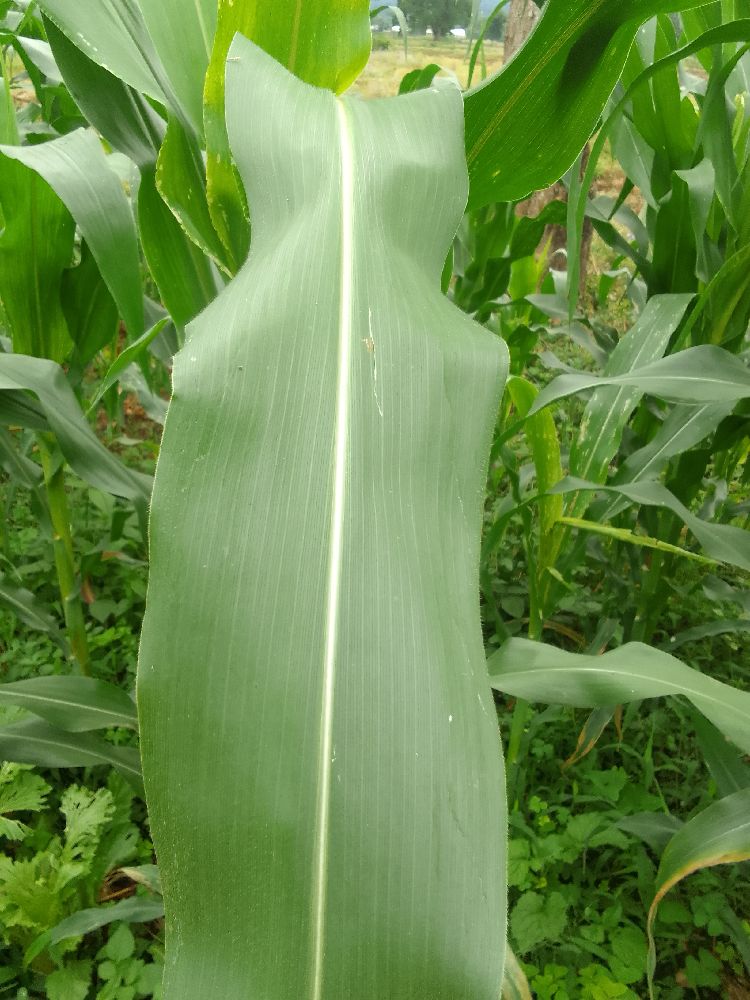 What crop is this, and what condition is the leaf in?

maize, healthy
